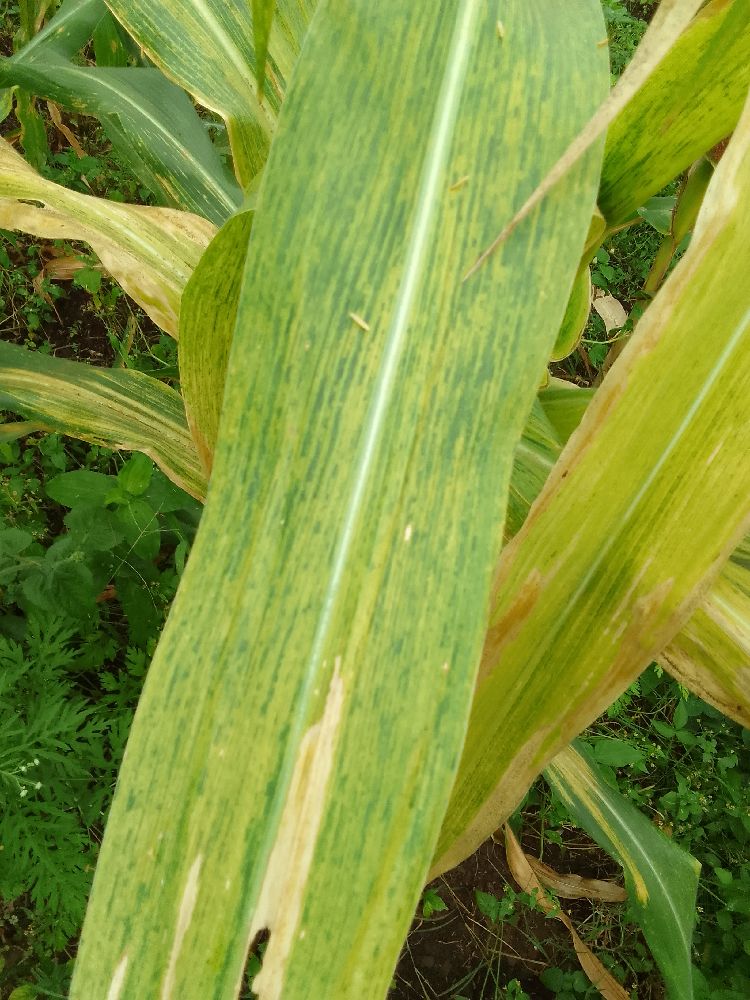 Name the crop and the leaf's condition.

maize, maize lethal necrosis
